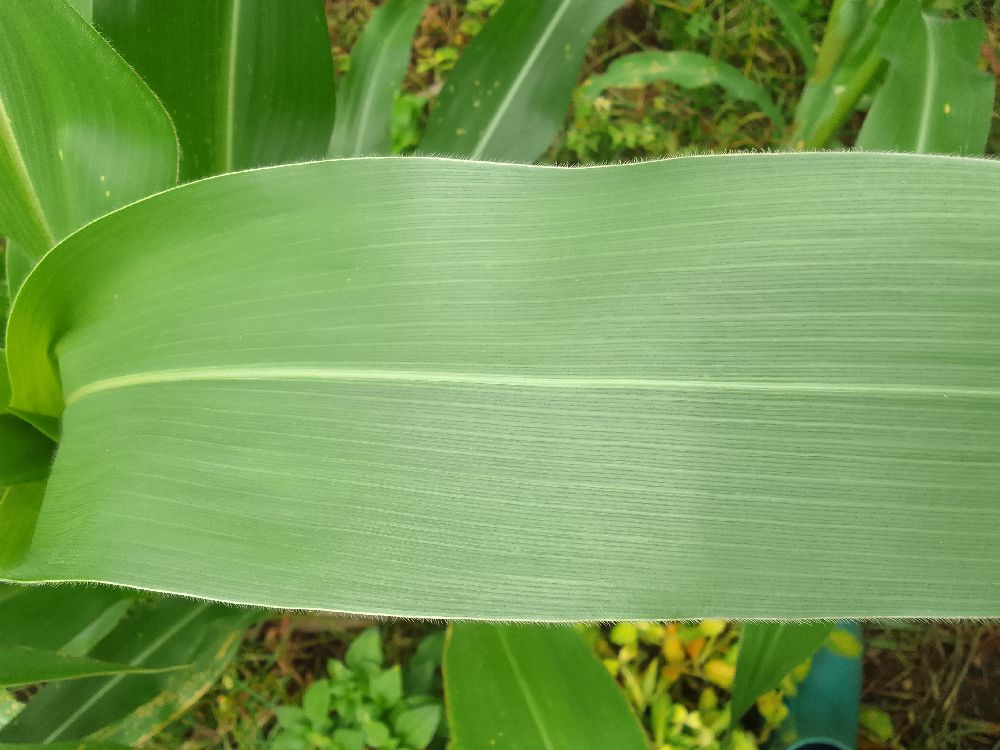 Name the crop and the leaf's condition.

maize, healthy
